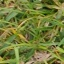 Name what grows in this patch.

grass
